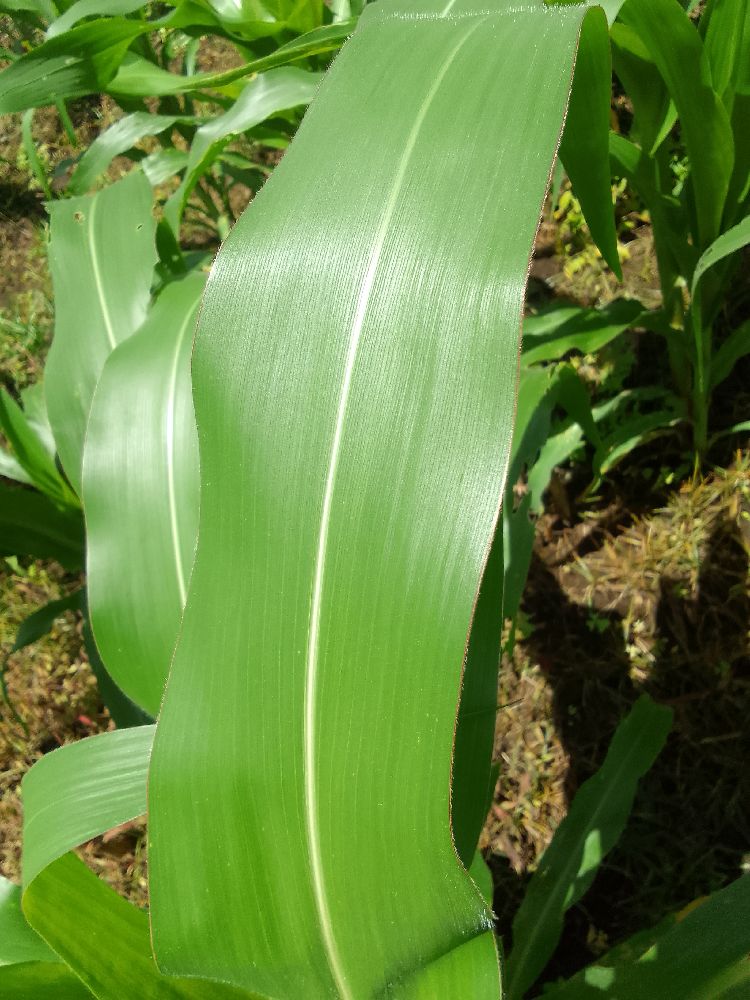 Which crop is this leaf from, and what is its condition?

maize, healthy
